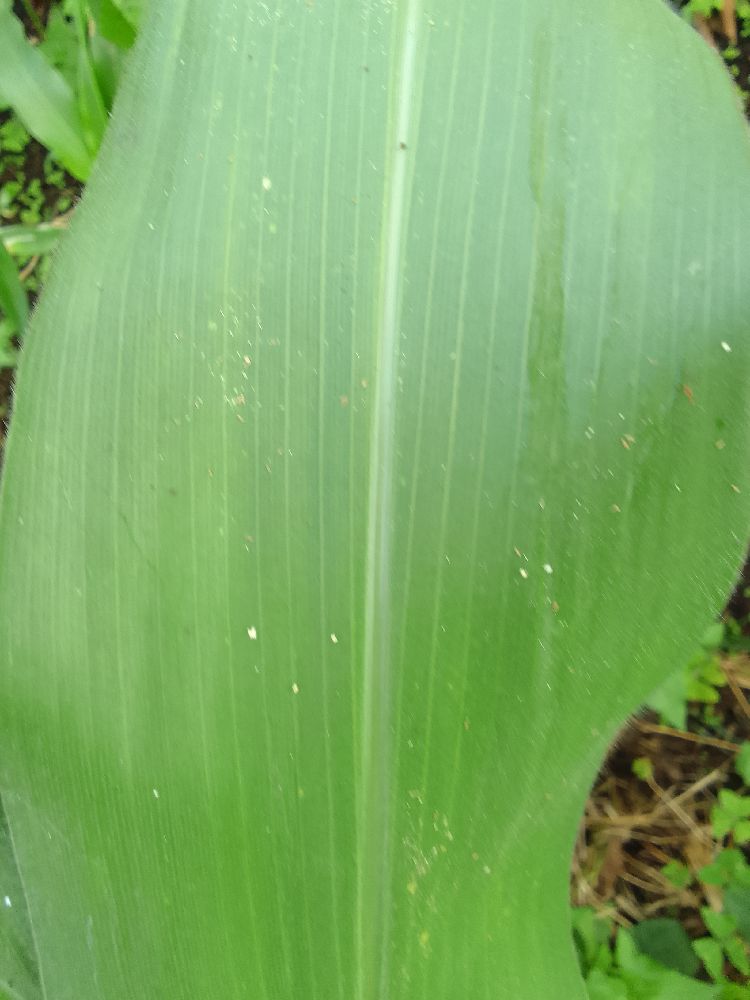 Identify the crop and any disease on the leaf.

maize, healthy
